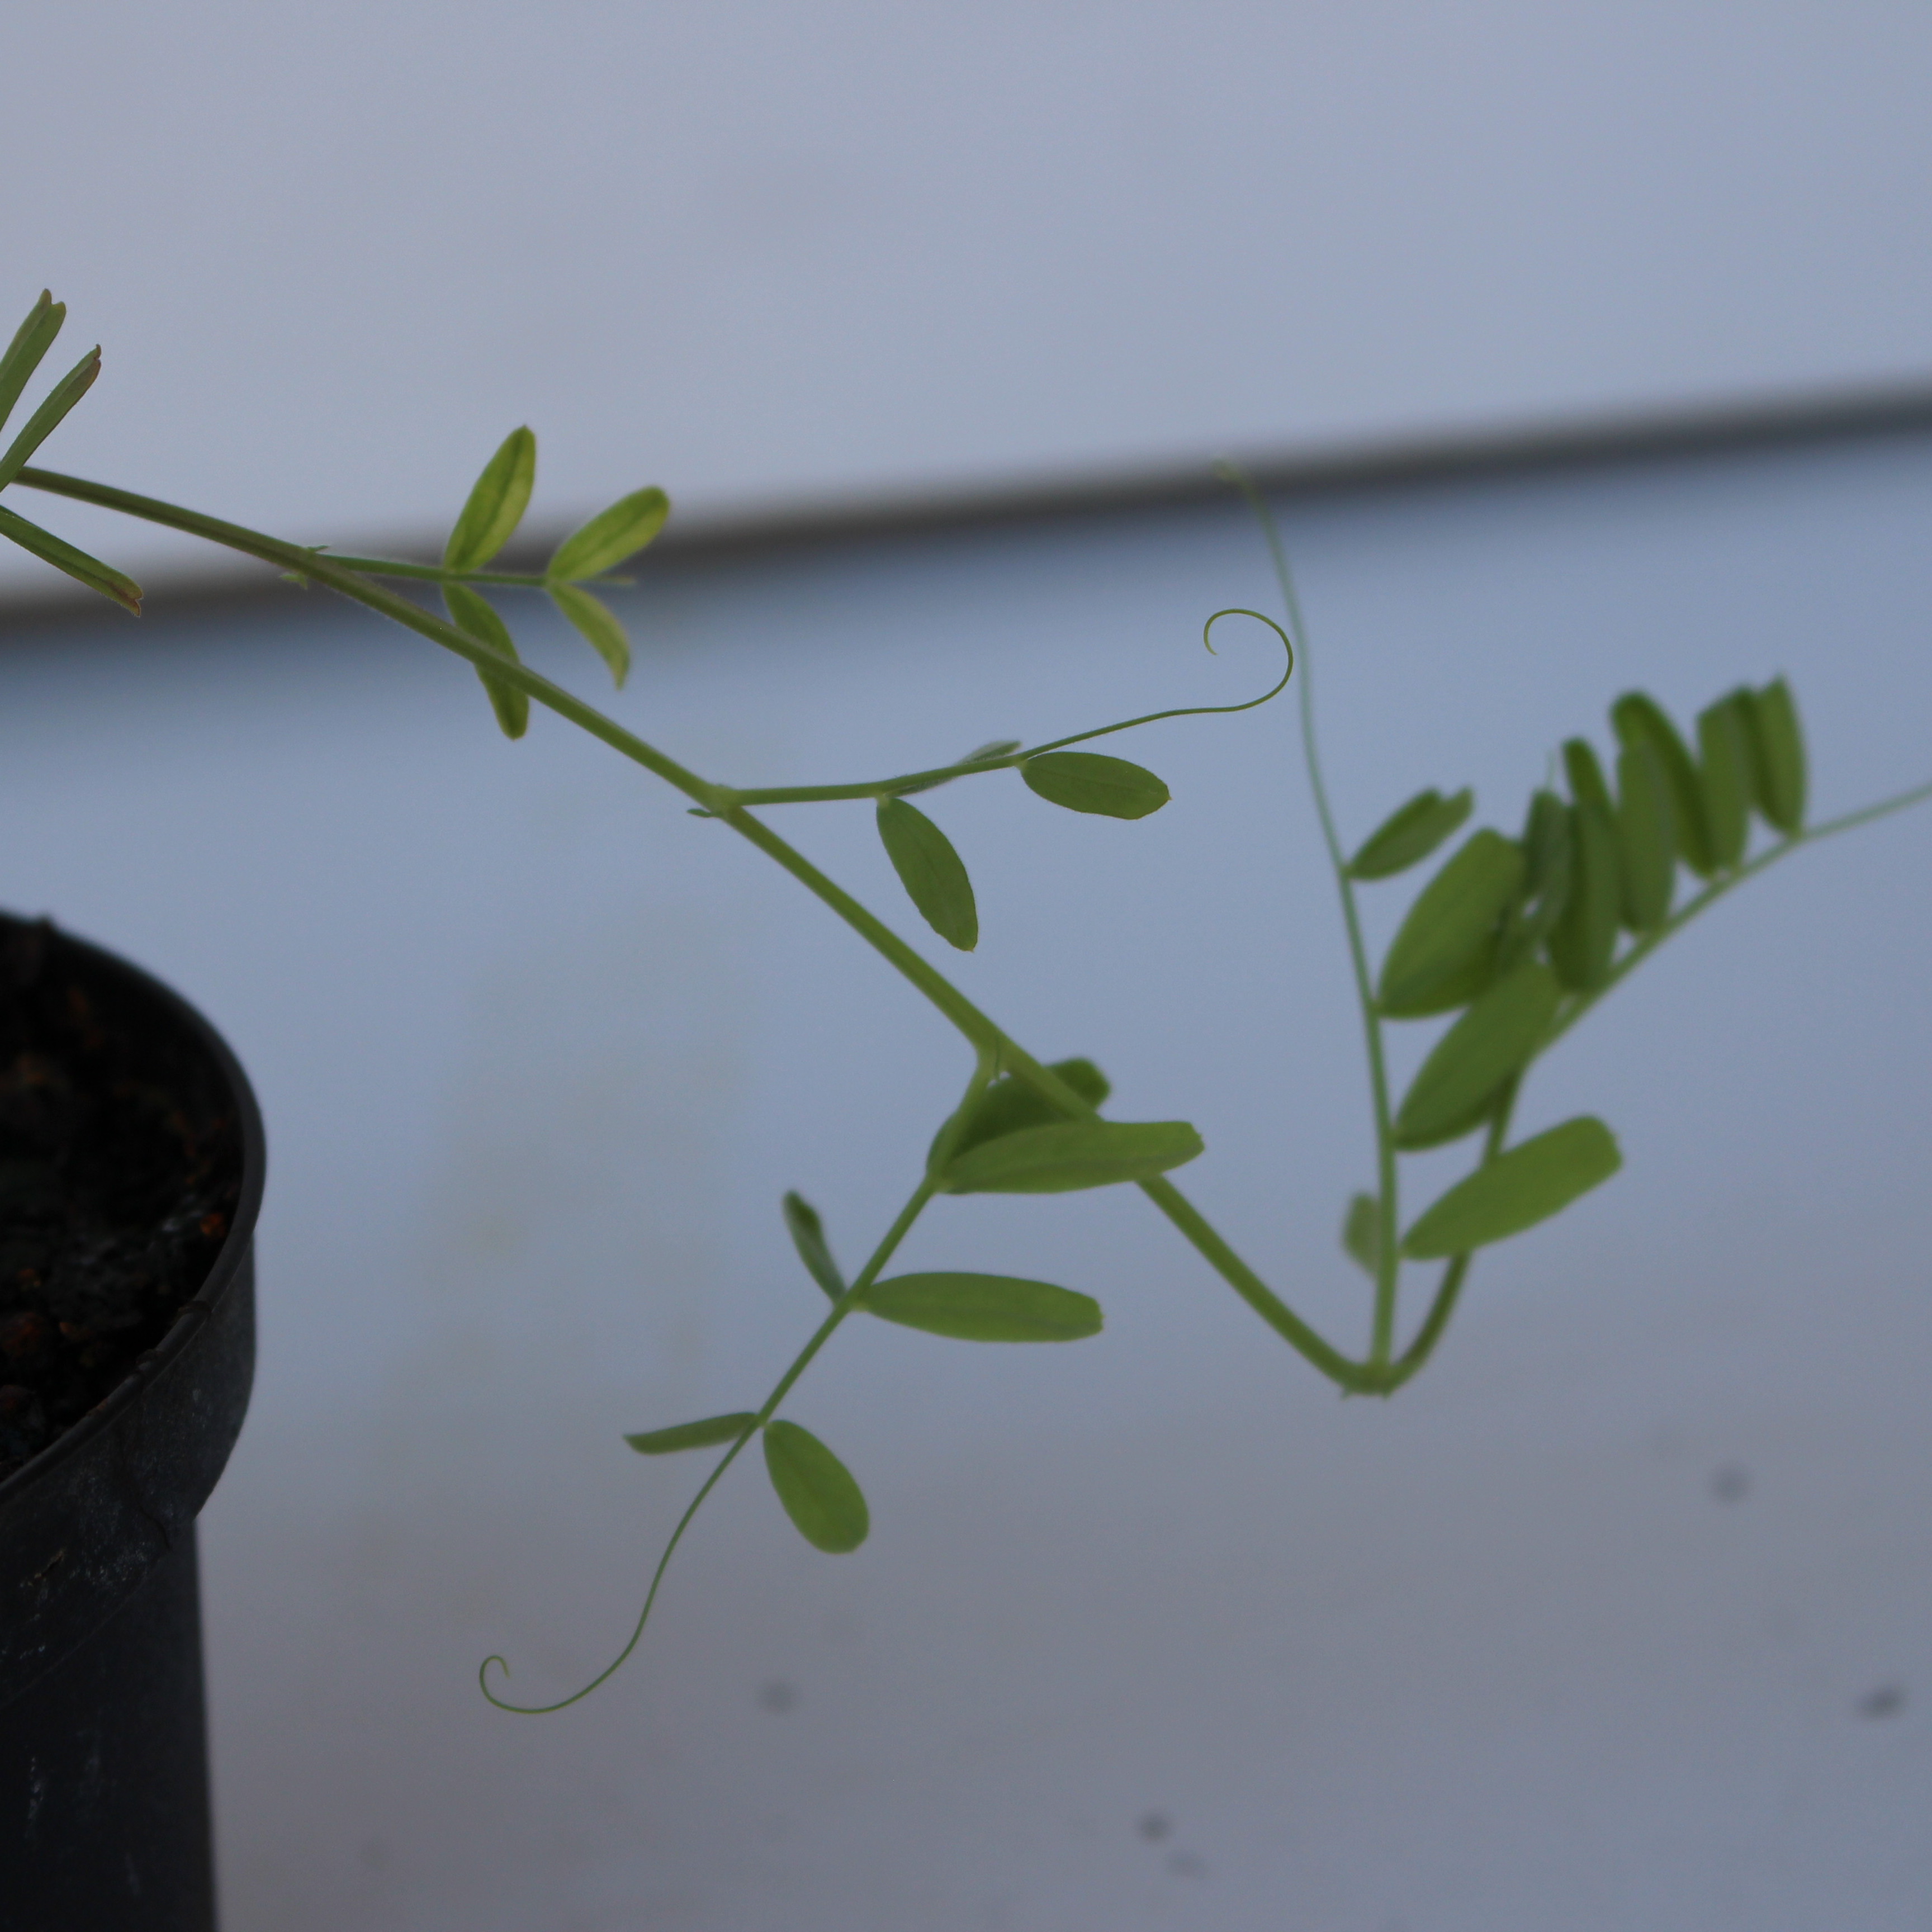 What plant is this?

Vicia sativa
